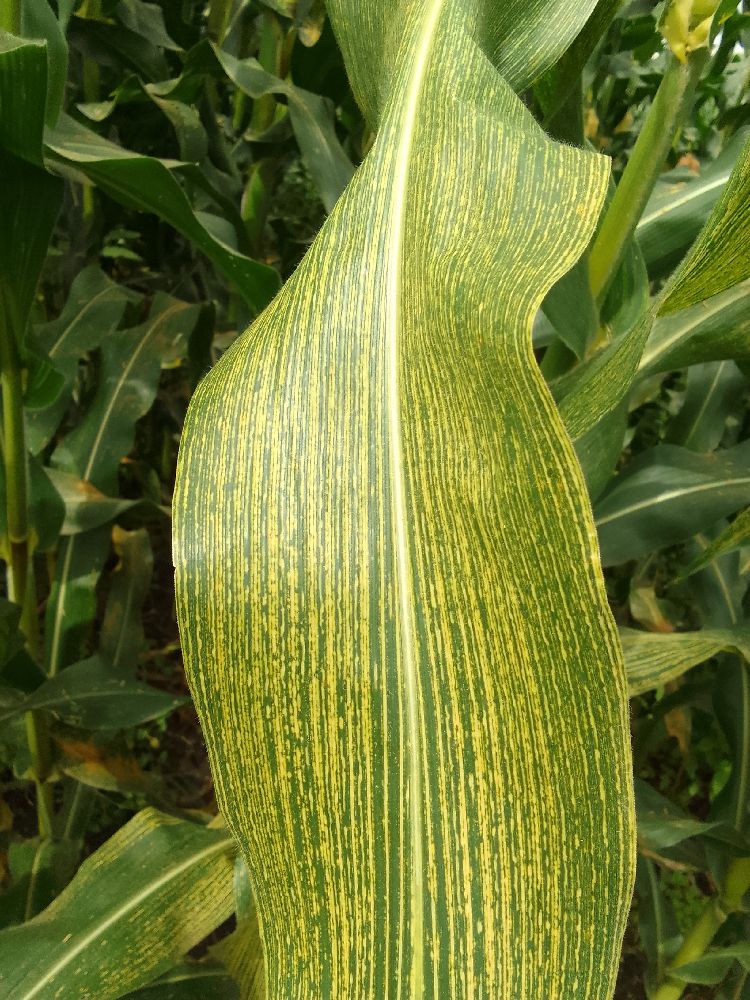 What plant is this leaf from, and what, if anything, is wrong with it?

maize, healthy
